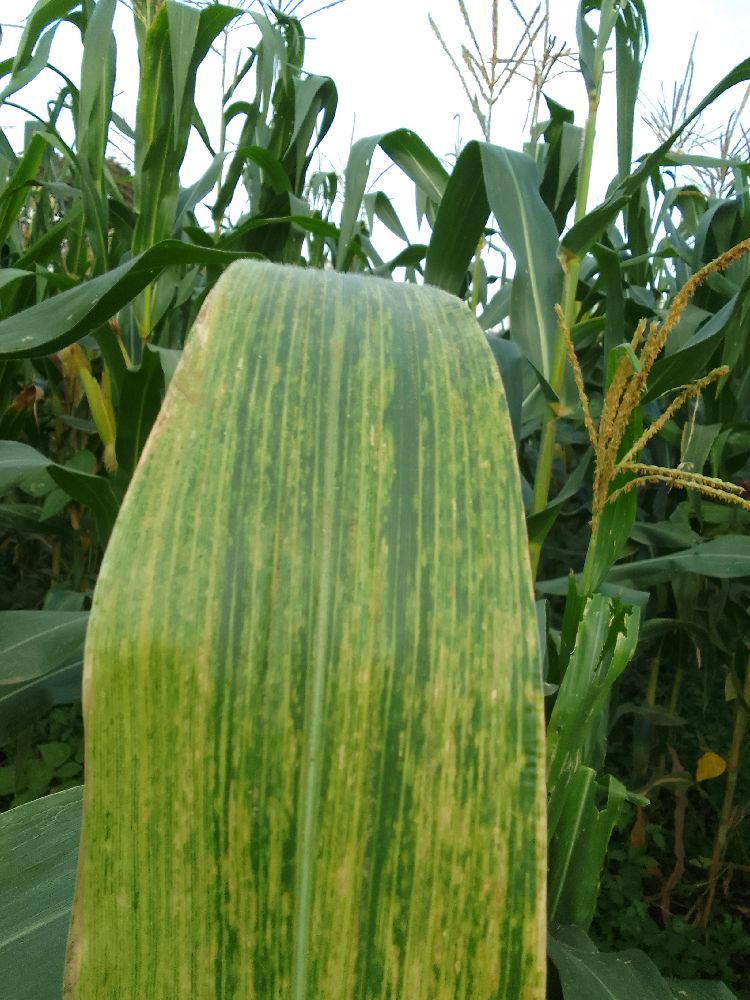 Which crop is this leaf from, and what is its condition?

maize, maize lethal necrosis
